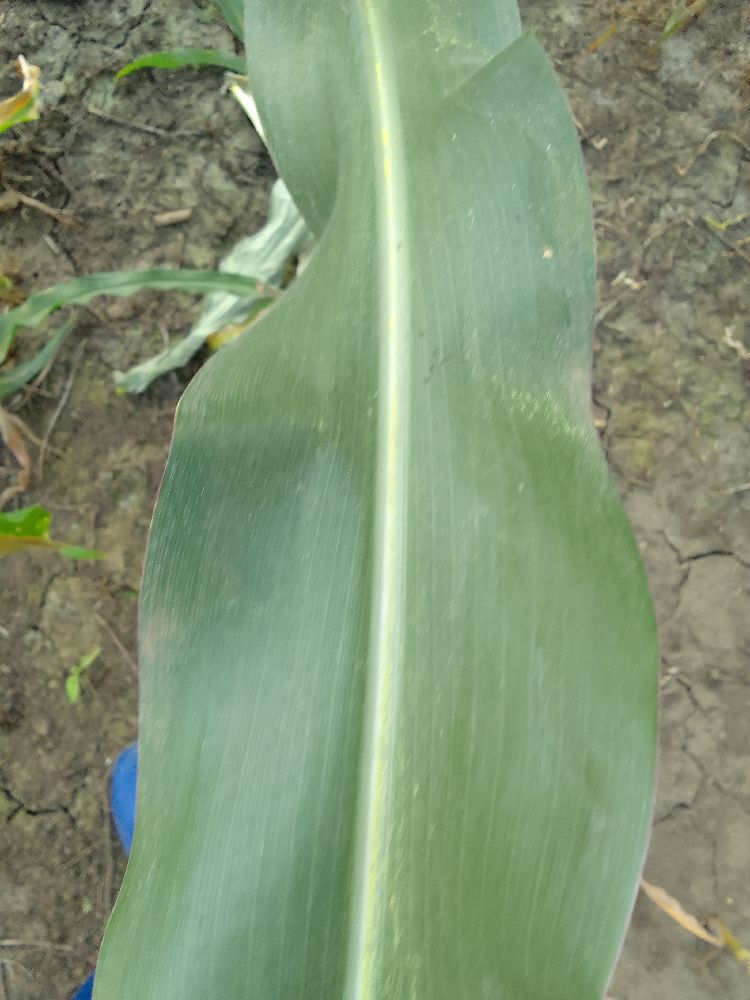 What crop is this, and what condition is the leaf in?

maize, healthy
